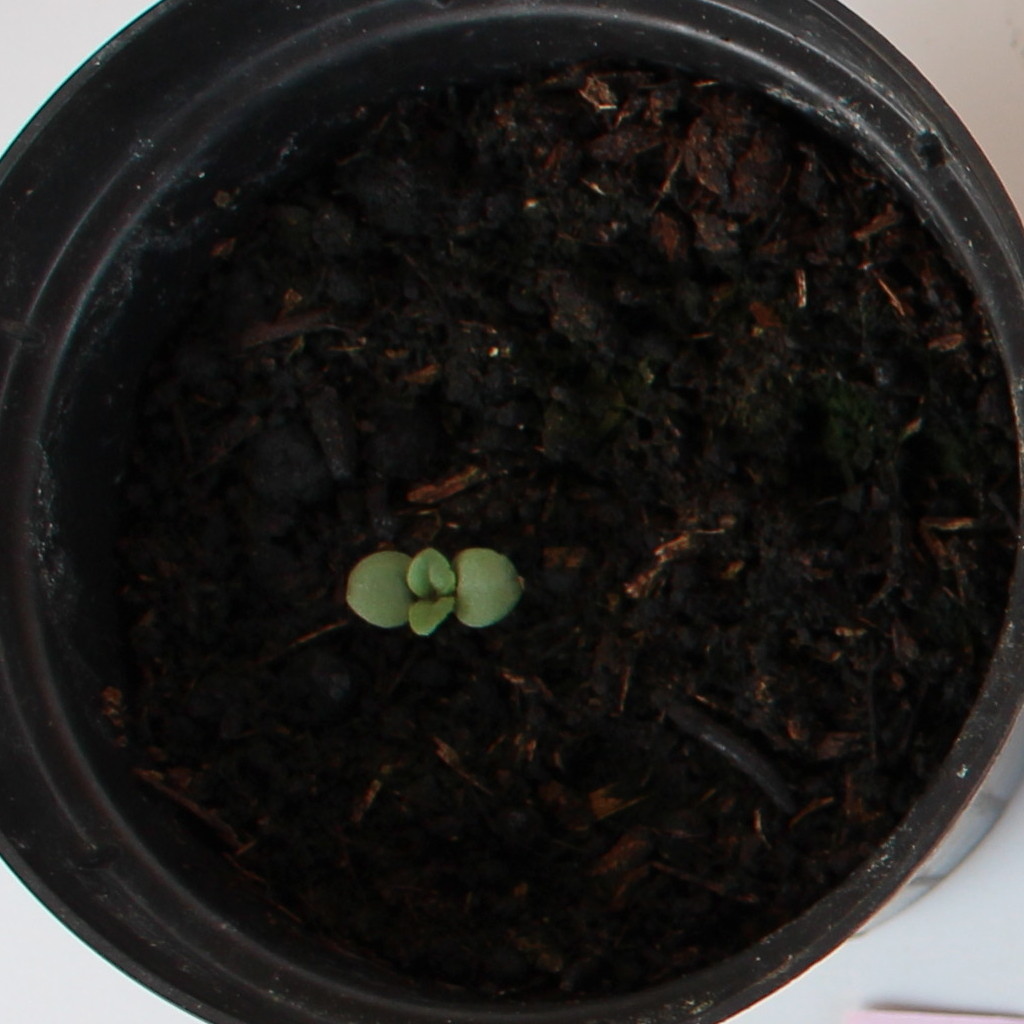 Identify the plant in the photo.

Veronica persica
